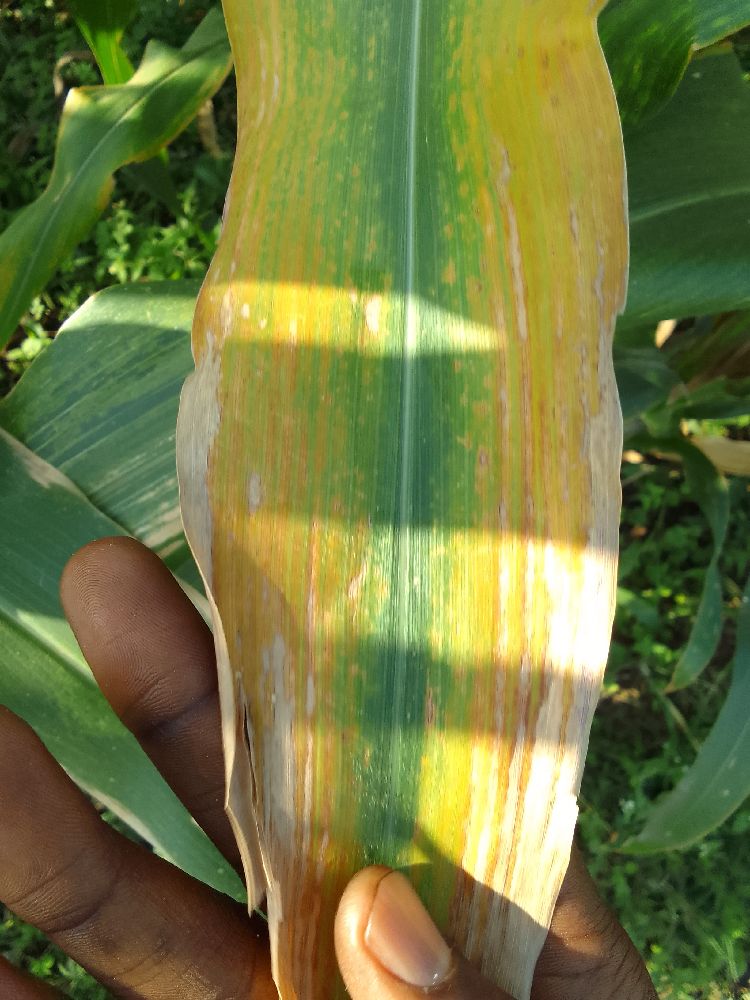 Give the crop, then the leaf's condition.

maize, maize lethal necrosis
